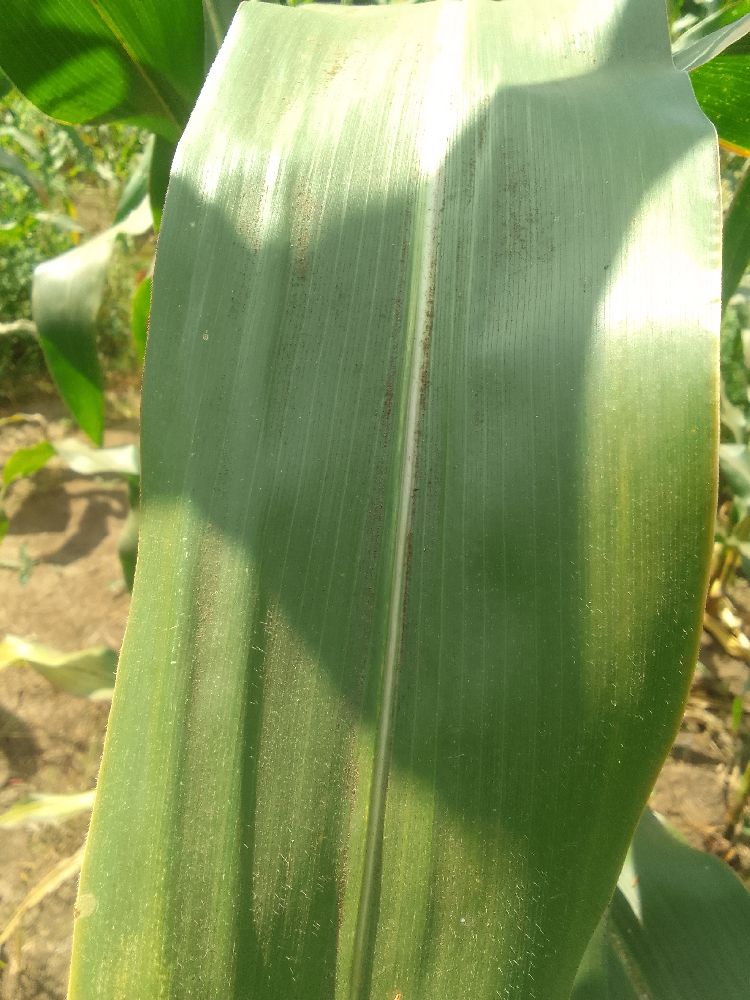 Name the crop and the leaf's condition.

maize, healthy
